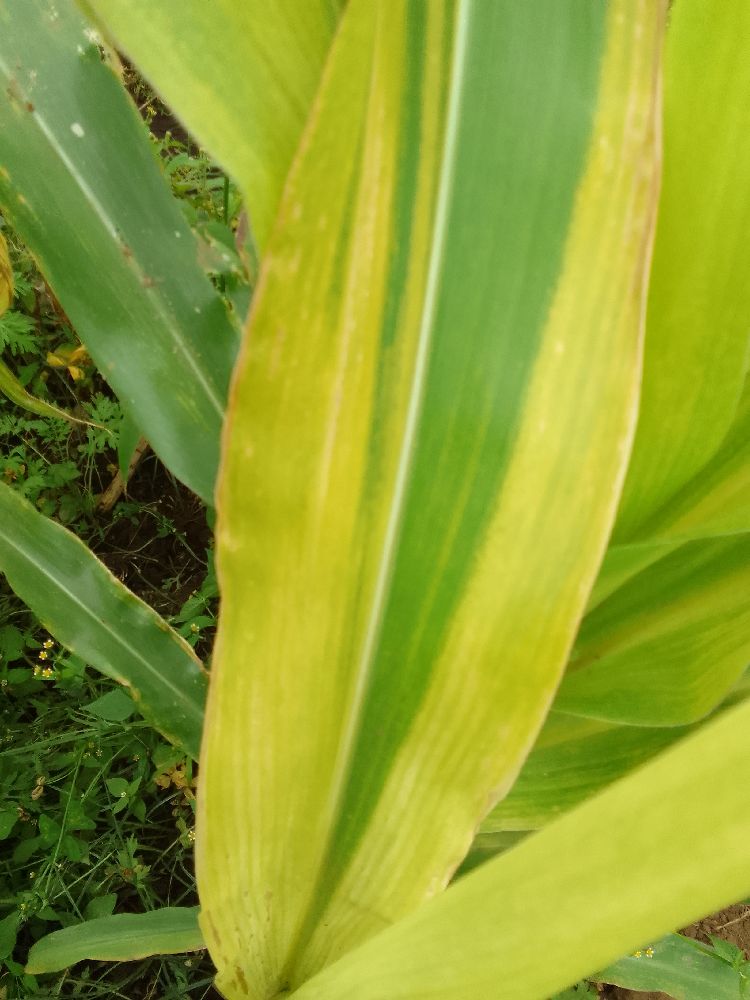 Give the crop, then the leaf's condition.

maize, maize lethal necrosis
